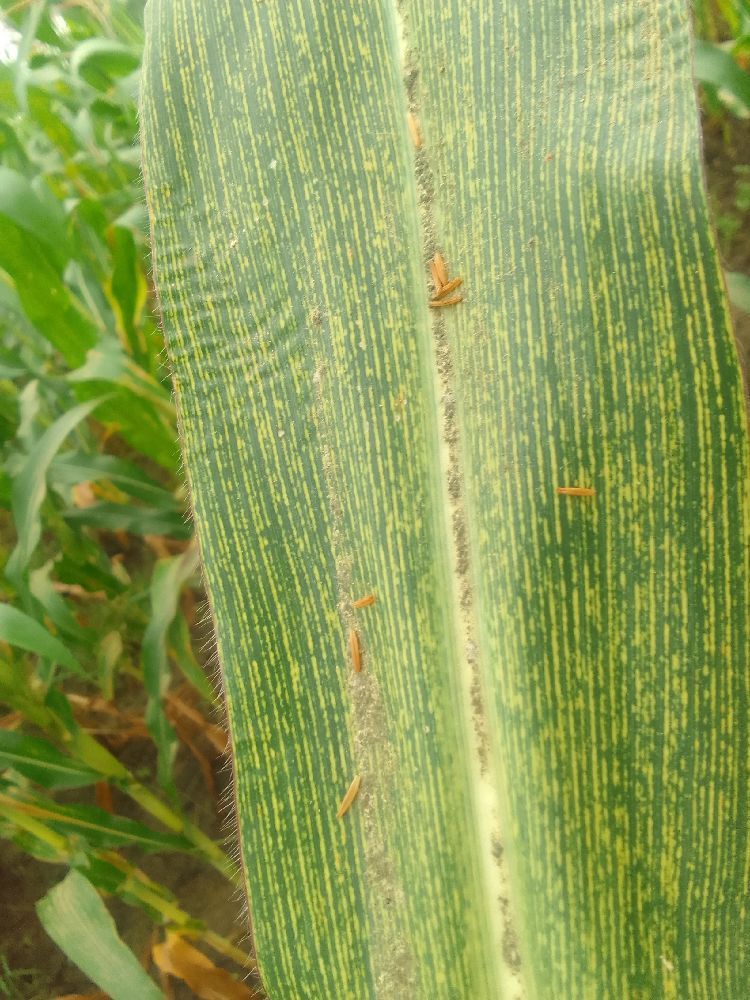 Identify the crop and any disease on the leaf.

maize, maize streak virus
